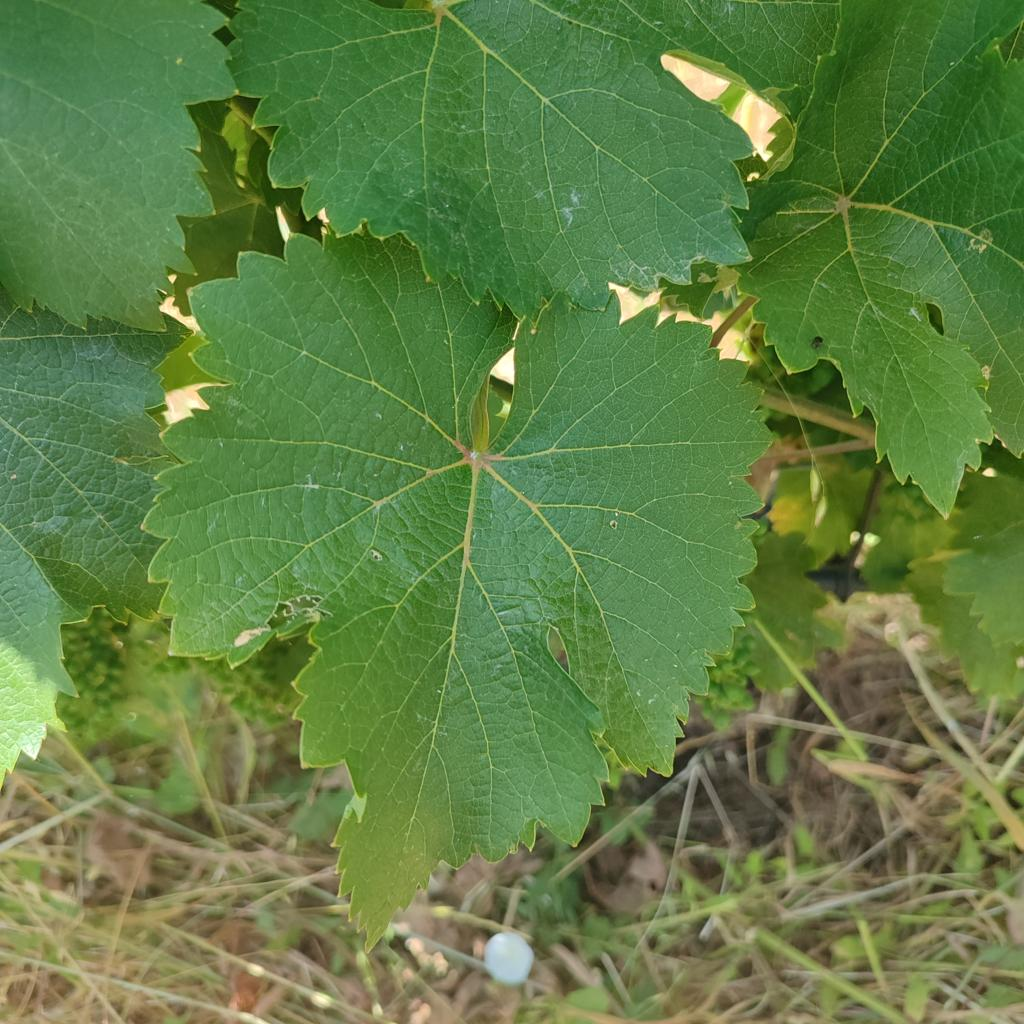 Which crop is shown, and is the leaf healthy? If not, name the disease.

grapevine, healthy
